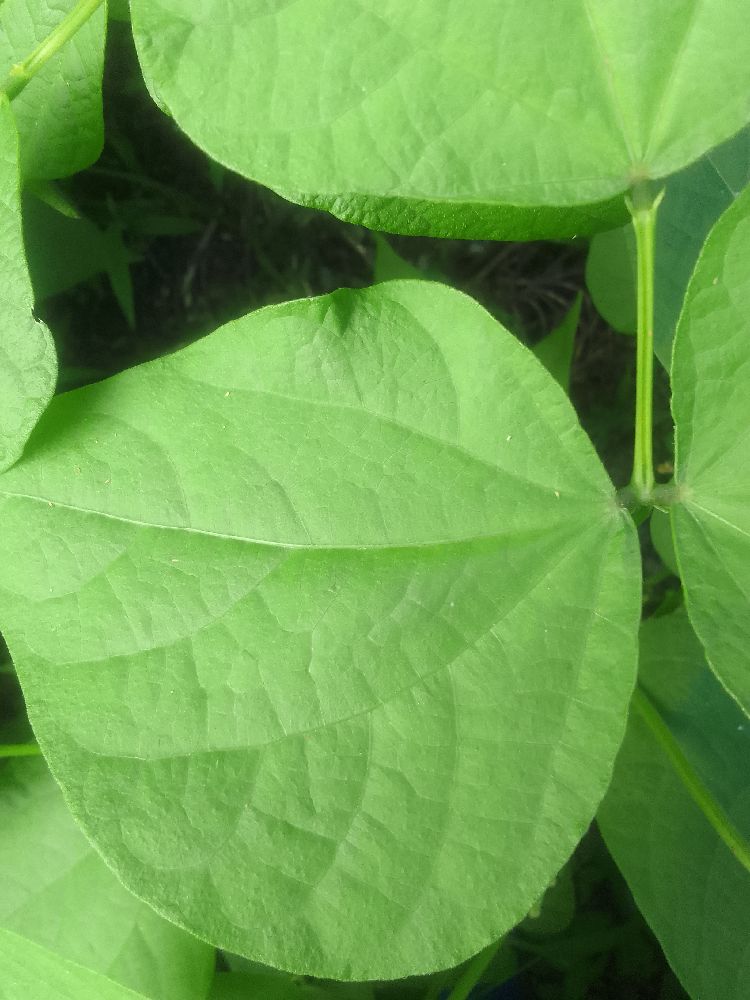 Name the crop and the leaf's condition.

common bean, healthy
